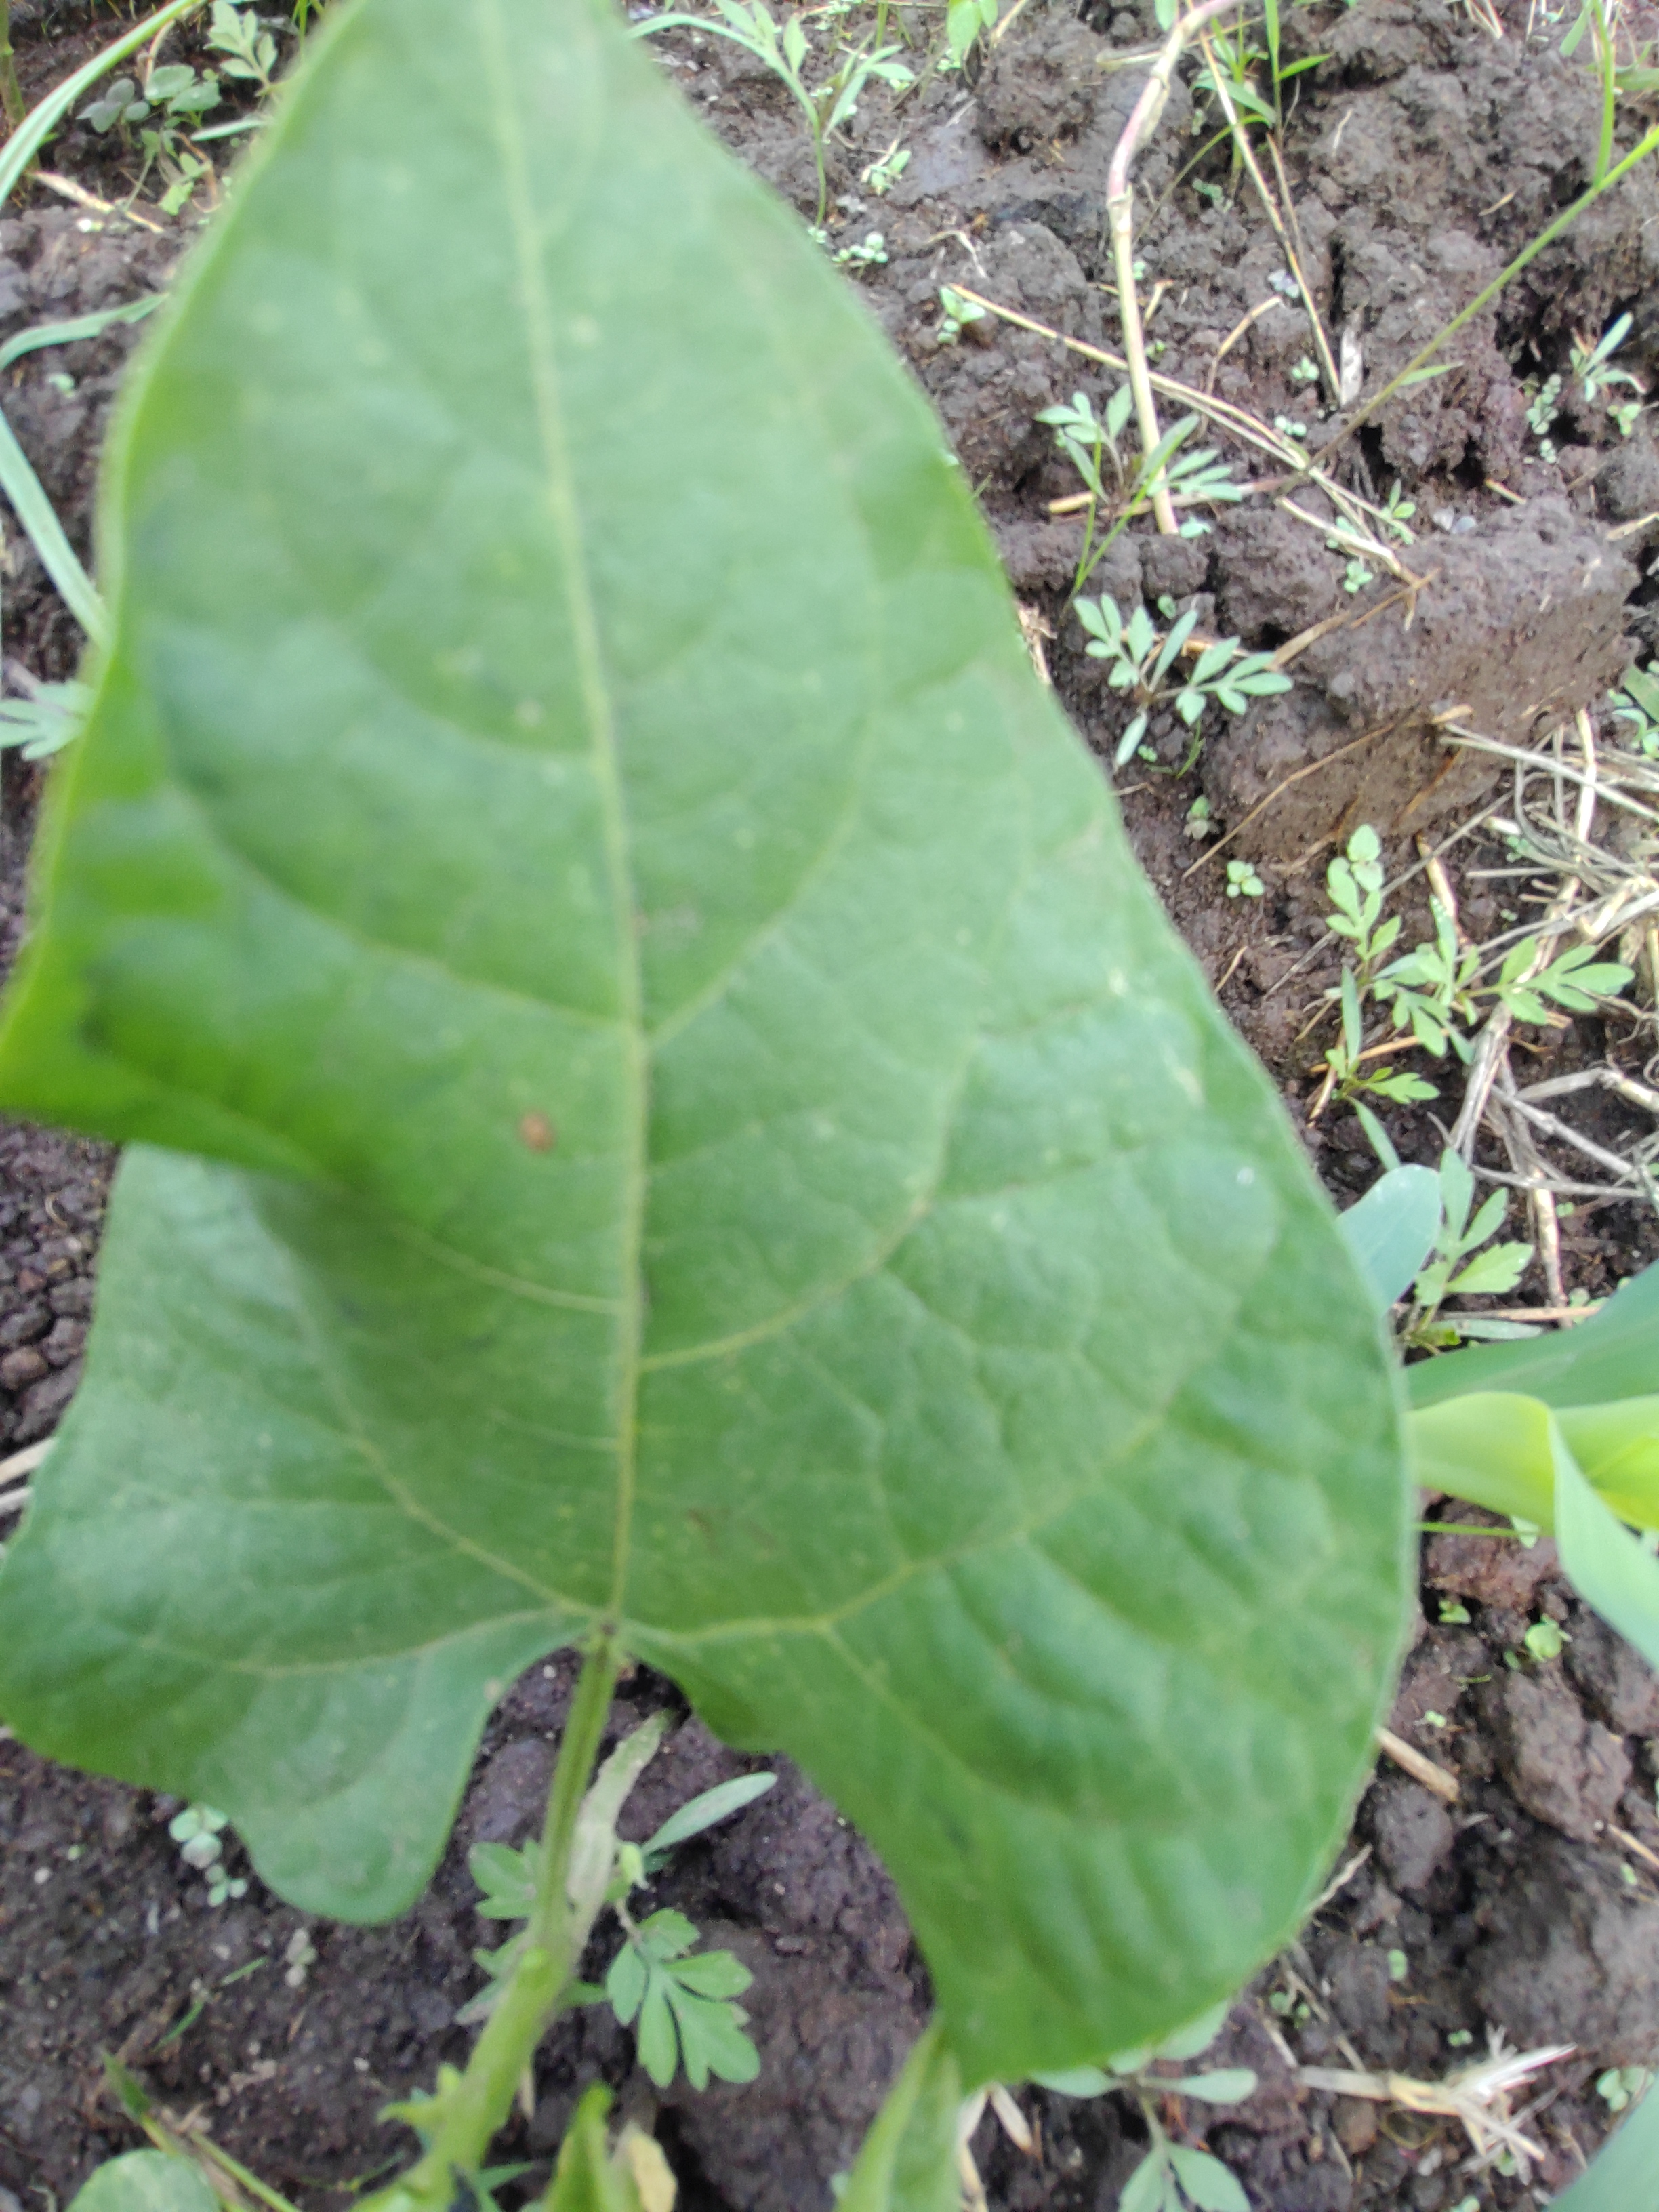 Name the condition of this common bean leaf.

healthy
